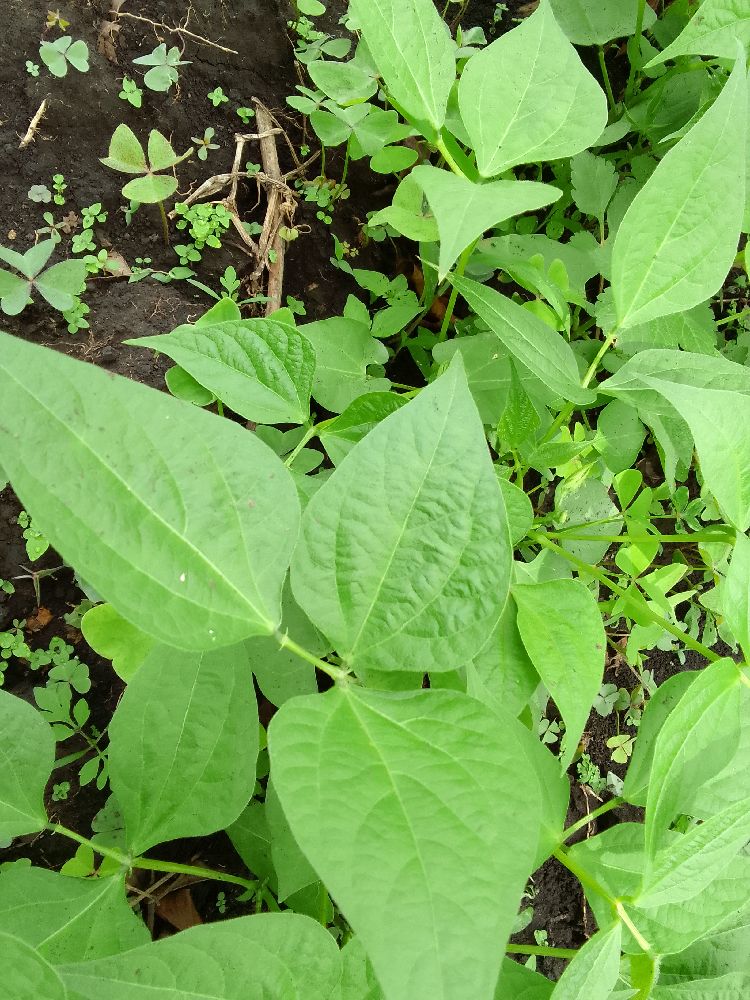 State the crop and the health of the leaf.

common bean, healthy
